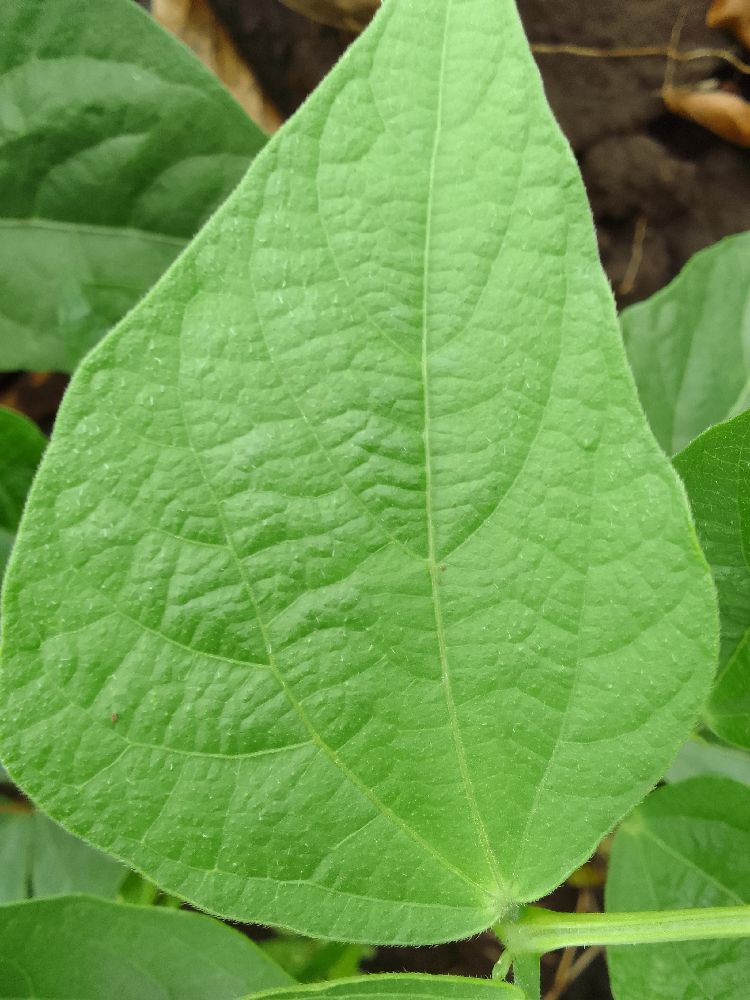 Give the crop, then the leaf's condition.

common bean, healthy
